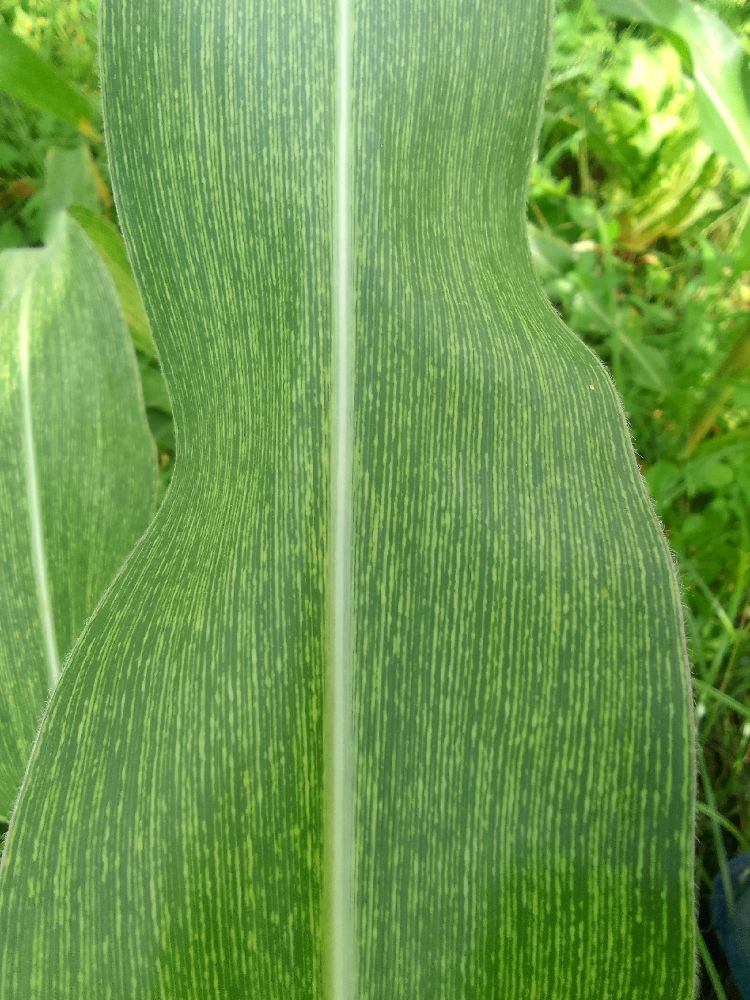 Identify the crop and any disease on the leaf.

maize, maize streak virus
